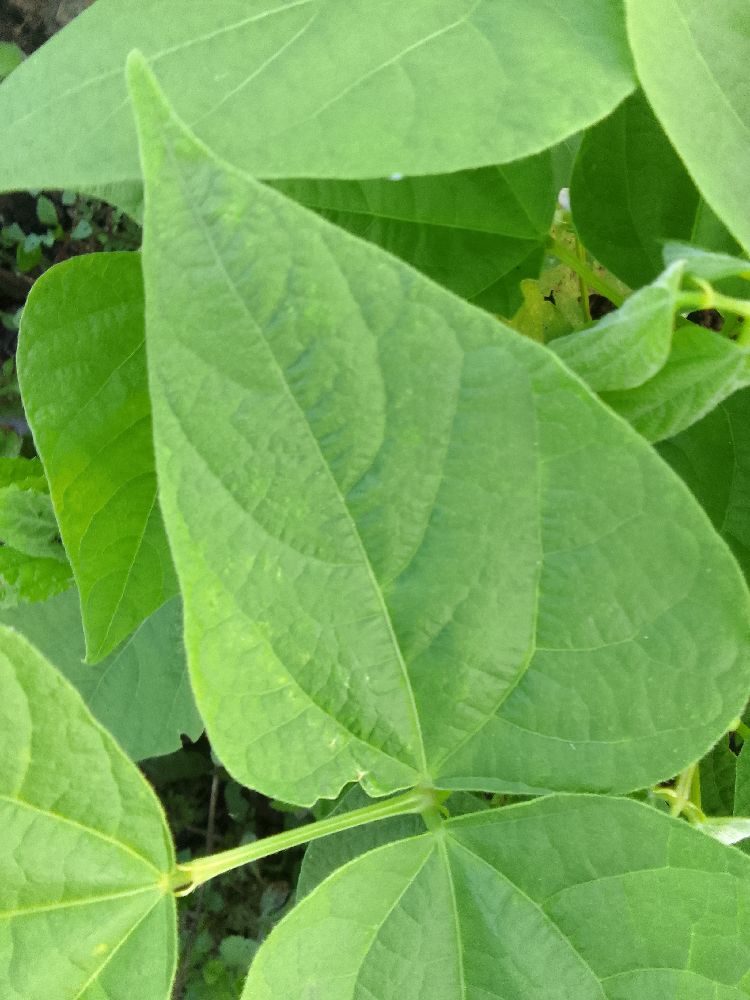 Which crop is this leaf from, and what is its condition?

common bean, healthy
